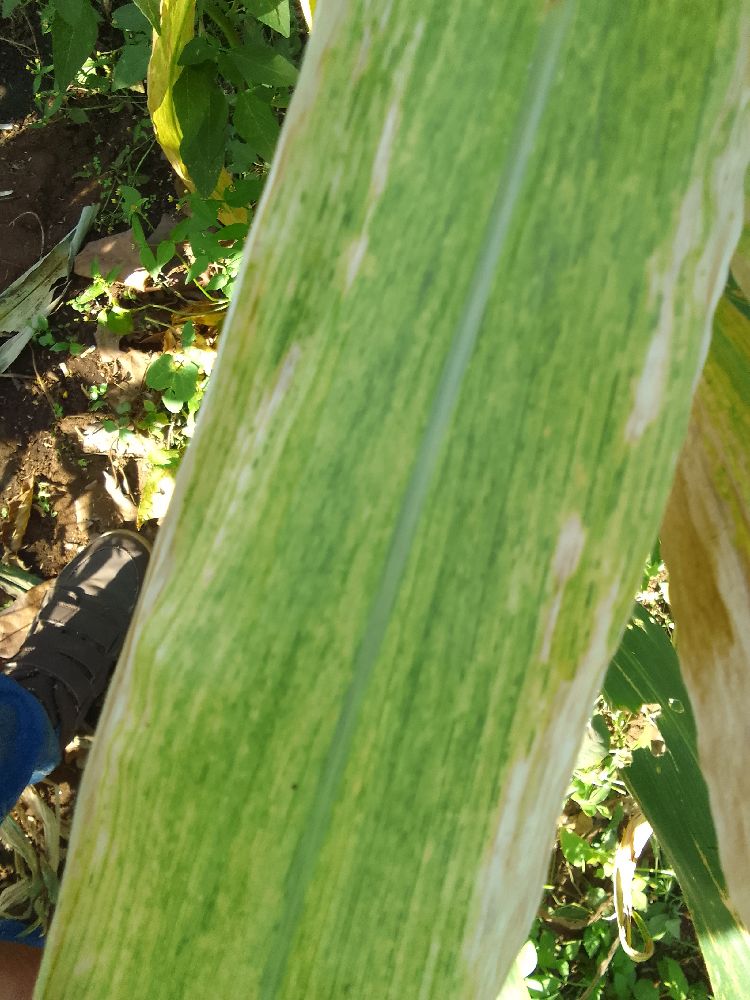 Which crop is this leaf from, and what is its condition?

maize, maize lethal necrosis
